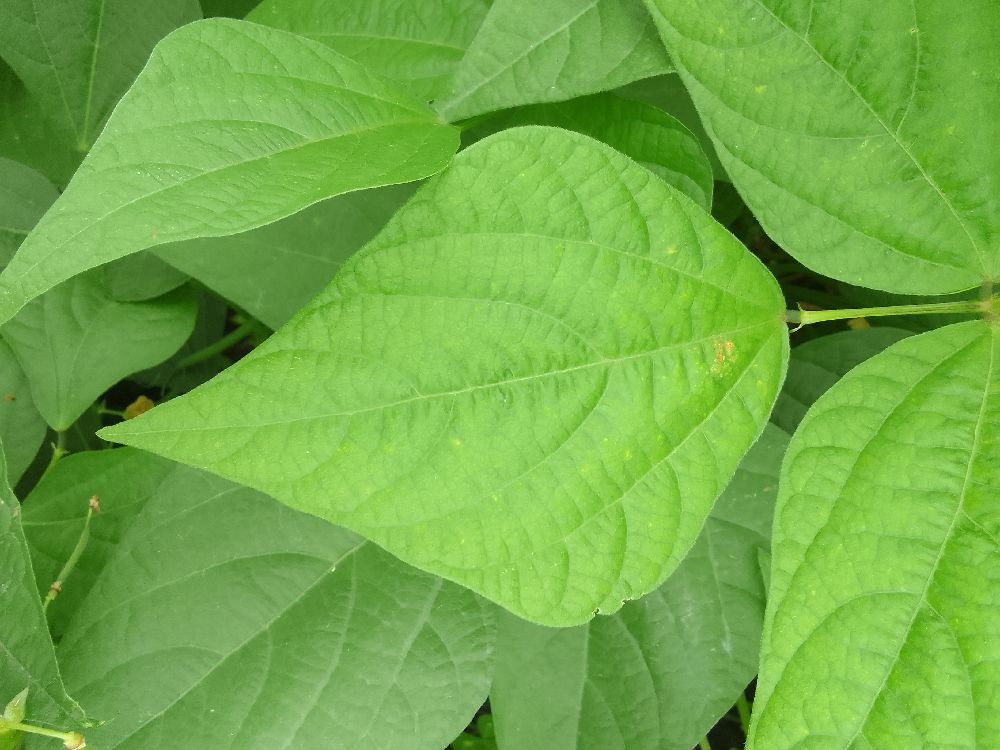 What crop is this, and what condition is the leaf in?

common bean, healthy
